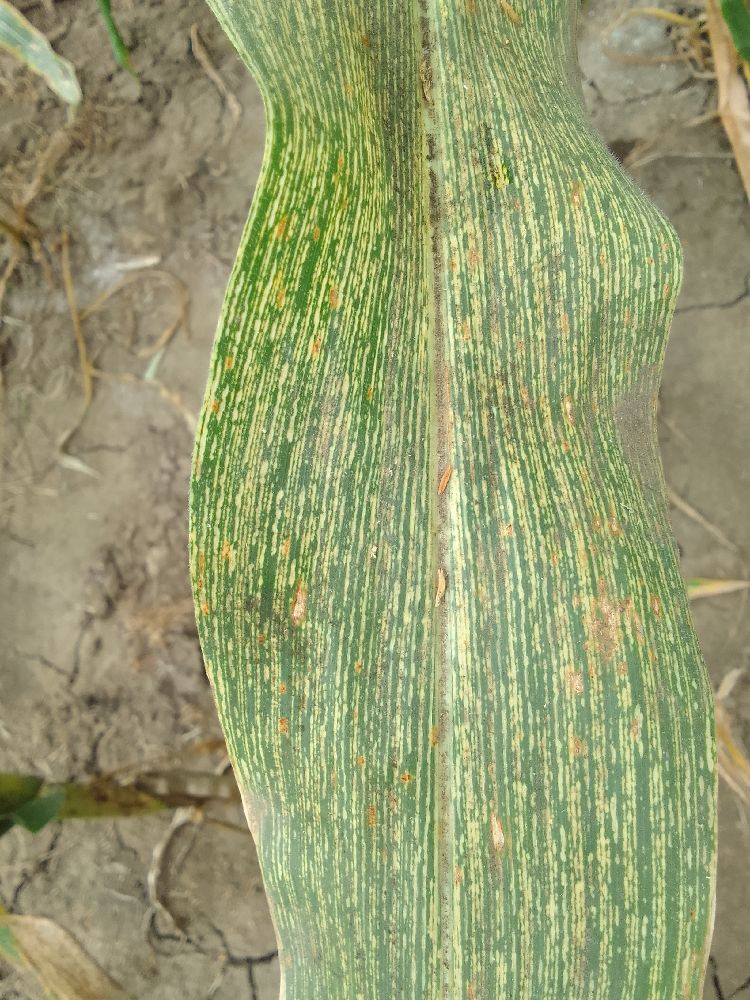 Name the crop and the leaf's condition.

maize, maize streak virus
